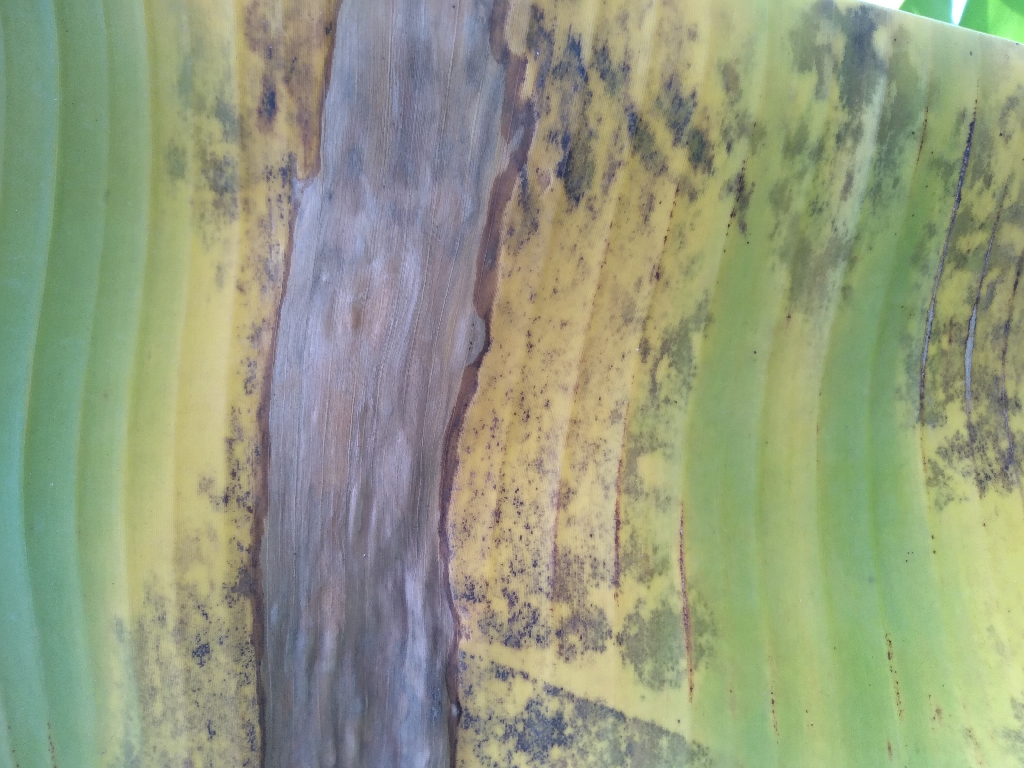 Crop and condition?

banana, black sigatoka
